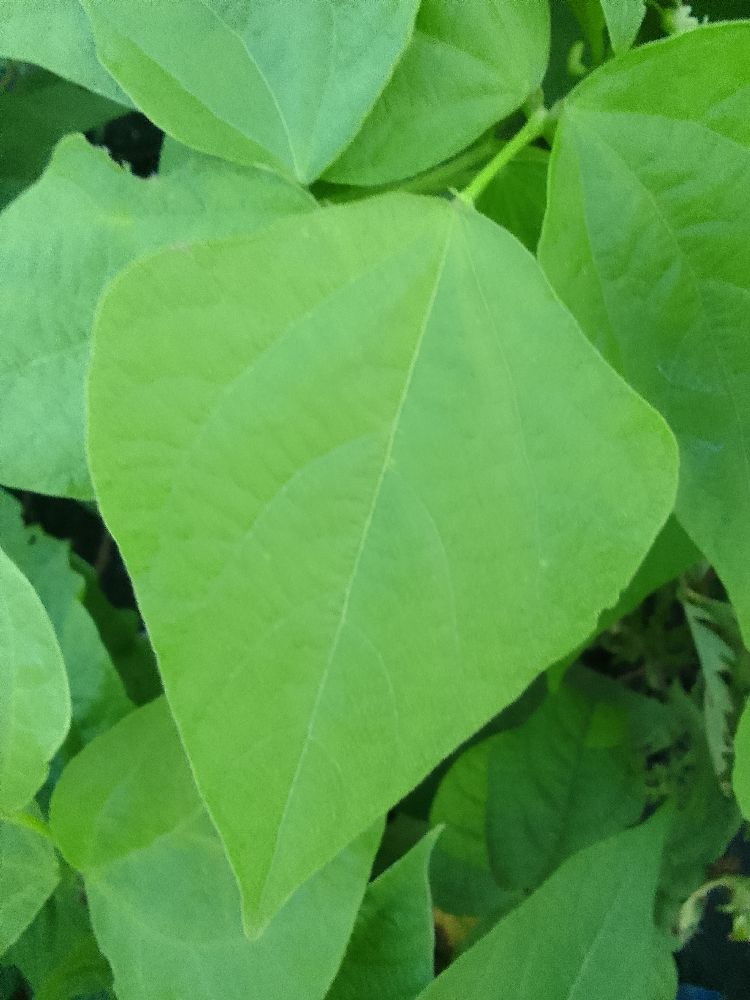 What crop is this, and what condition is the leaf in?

common bean, healthy
